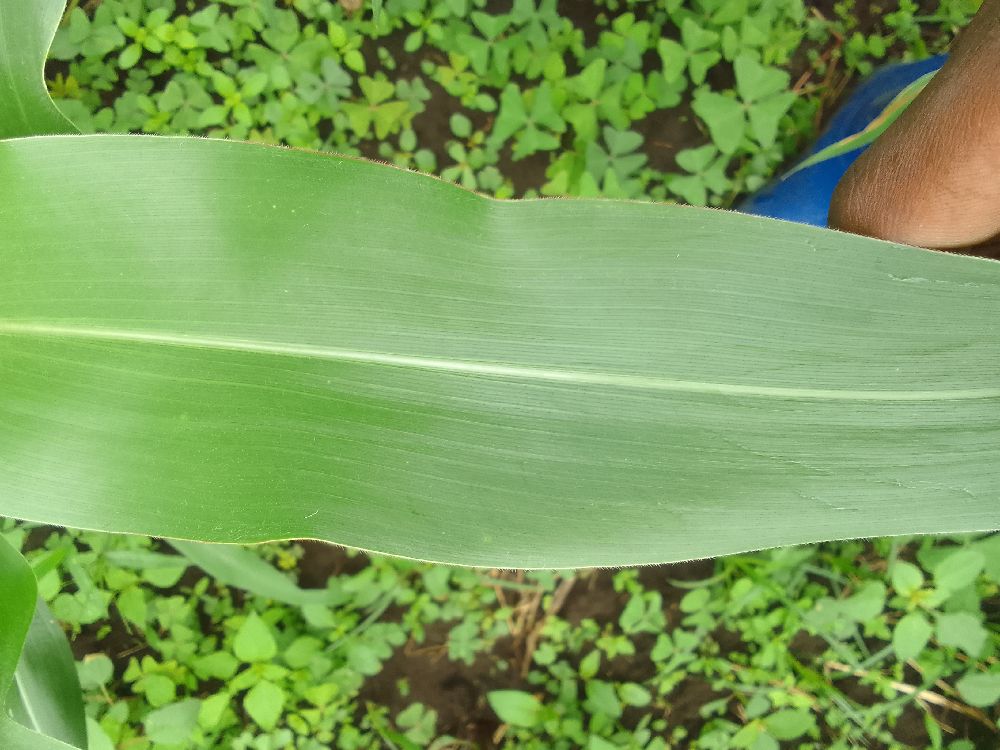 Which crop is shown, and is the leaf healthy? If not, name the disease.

maize, healthy
